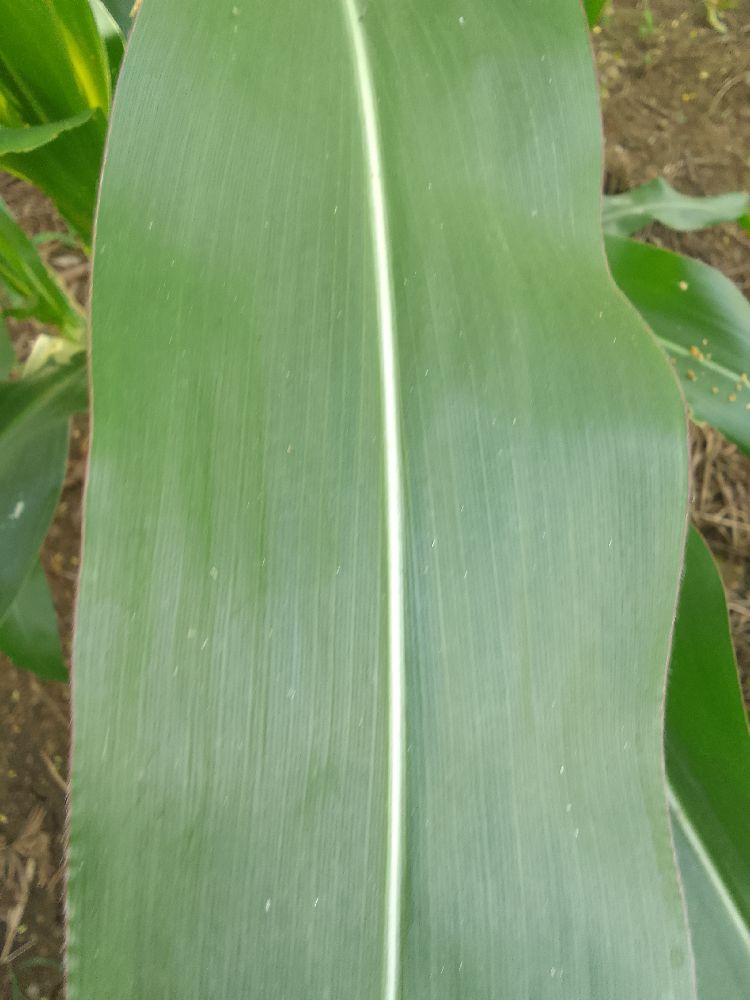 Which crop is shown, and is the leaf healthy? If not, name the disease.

maize, healthy
